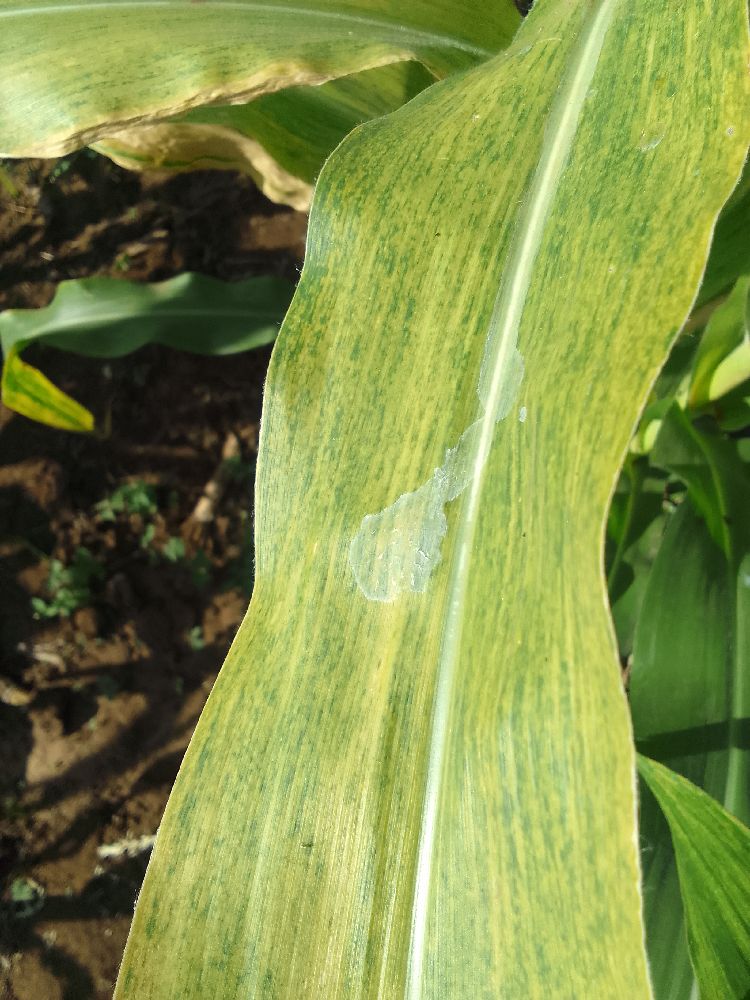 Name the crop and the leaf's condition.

maize, maize lethal necrosis
